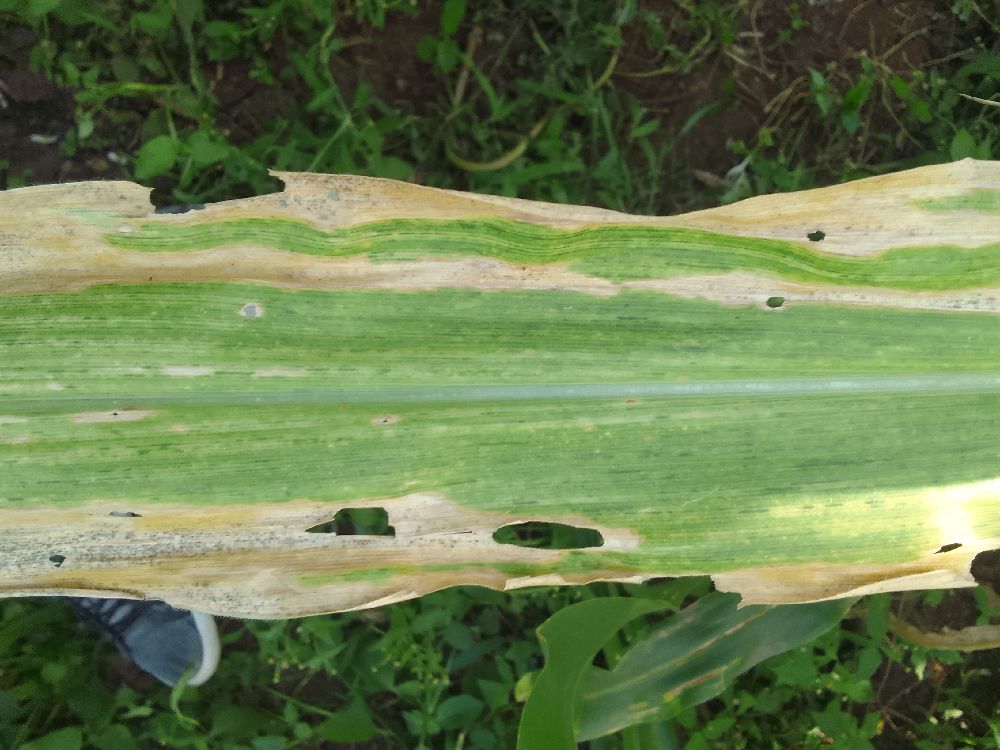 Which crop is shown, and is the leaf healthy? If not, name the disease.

maize, maize lethal necrosis
